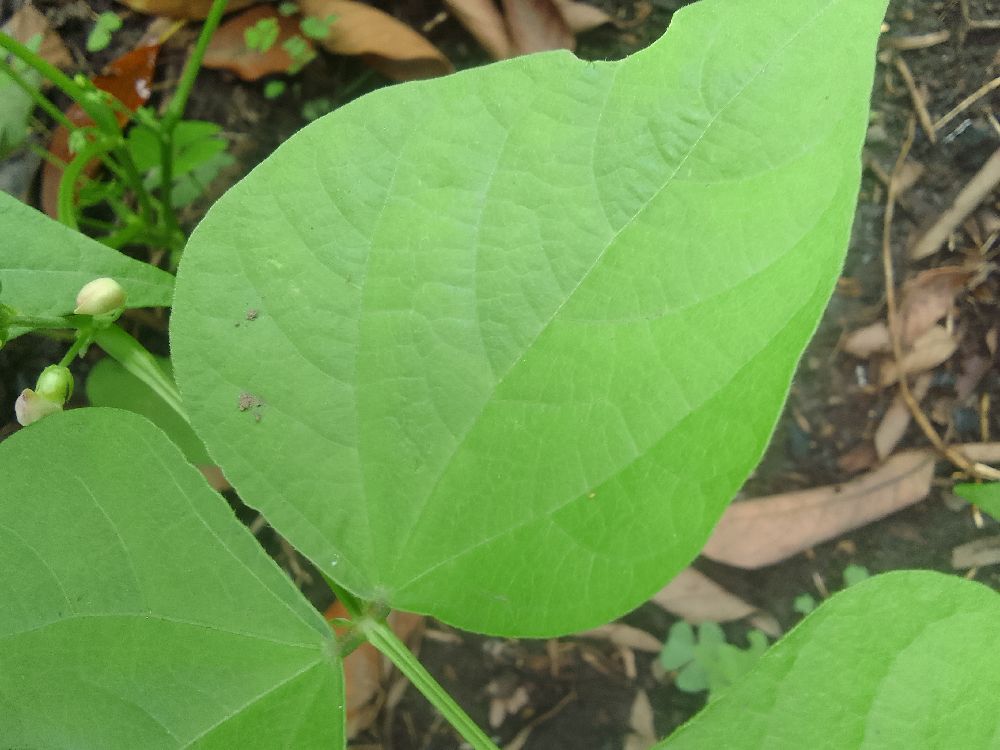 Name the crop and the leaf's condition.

common bean, healthy
